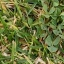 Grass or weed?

unstructured weed
